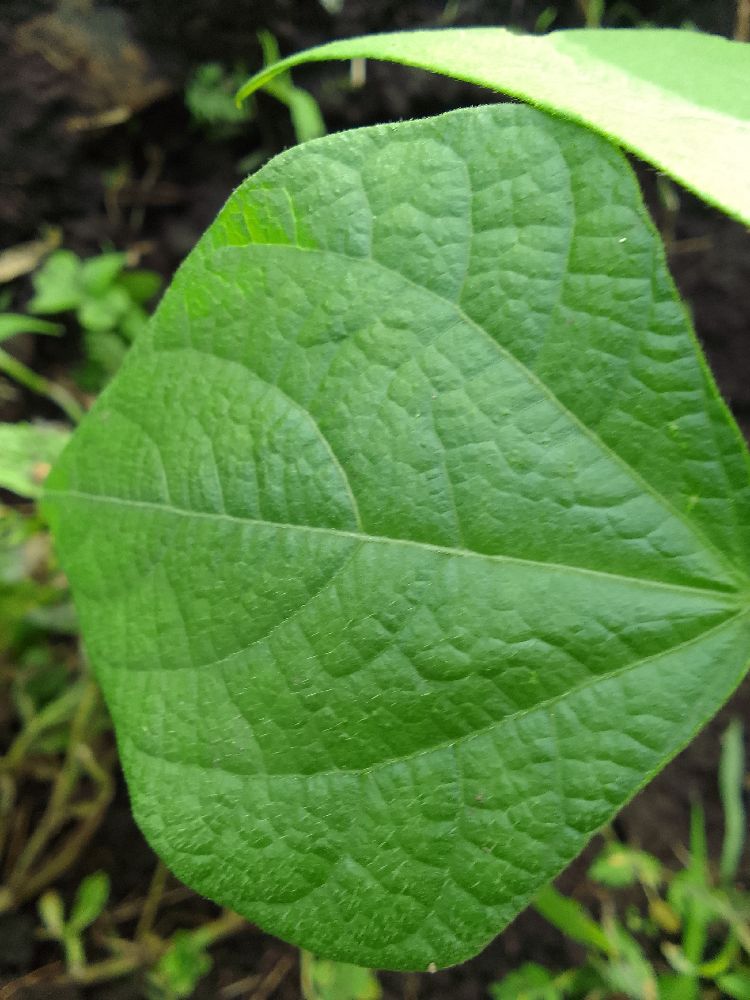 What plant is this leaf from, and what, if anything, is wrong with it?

common bean, healthy
